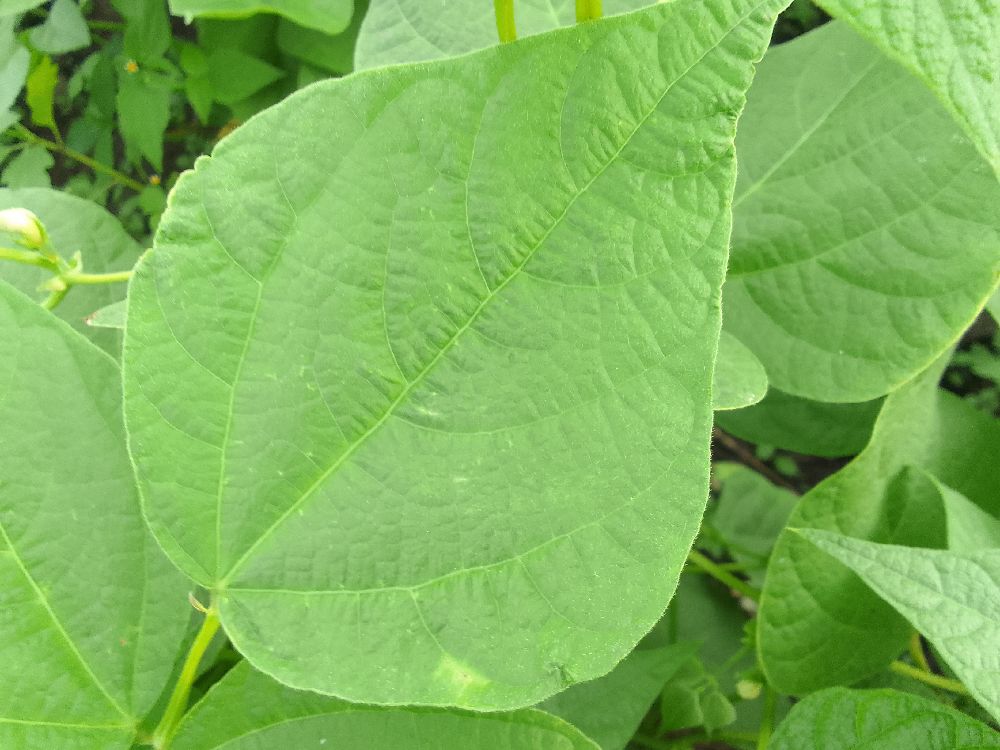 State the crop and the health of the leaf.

common bean, healthy
